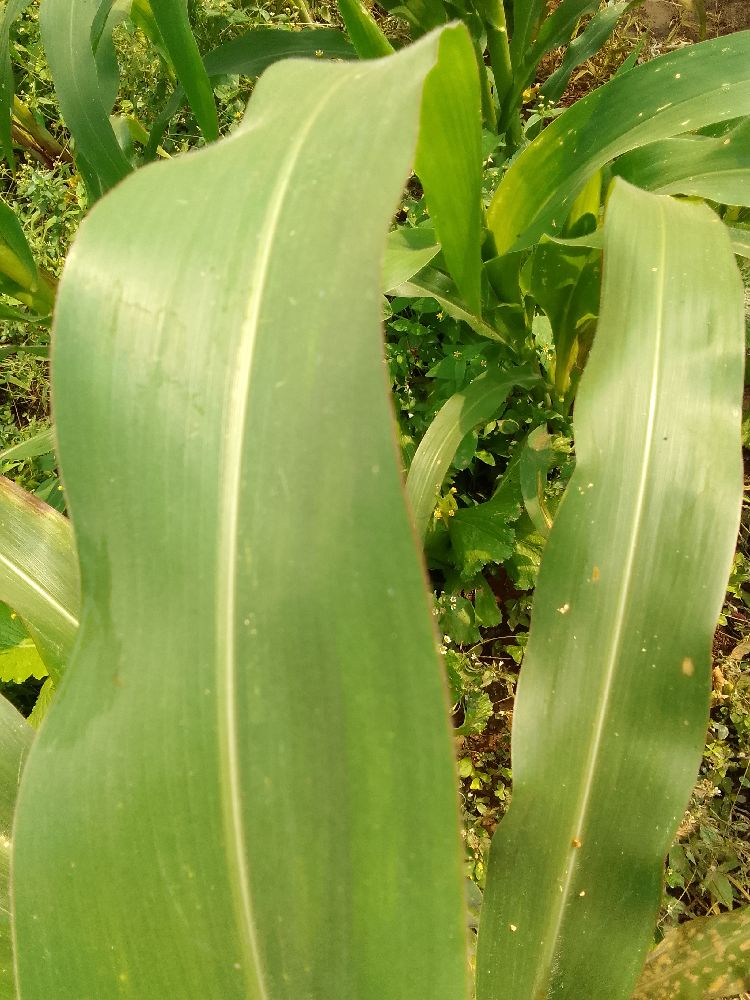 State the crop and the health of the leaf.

maize, healthy
